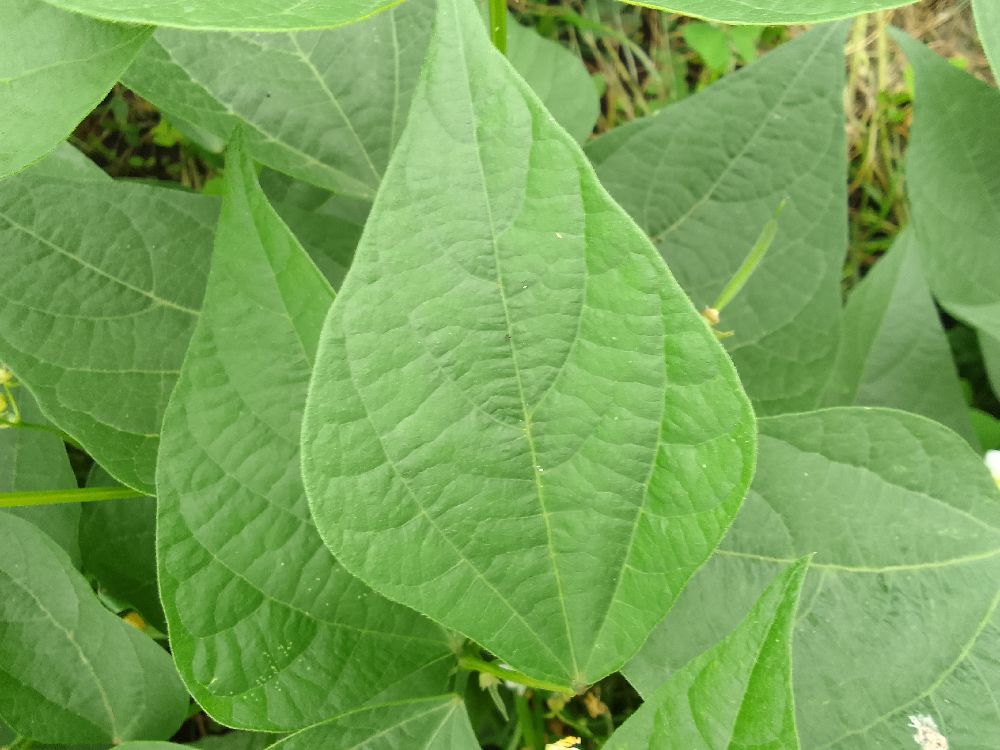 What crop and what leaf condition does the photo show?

common bean, healthy
